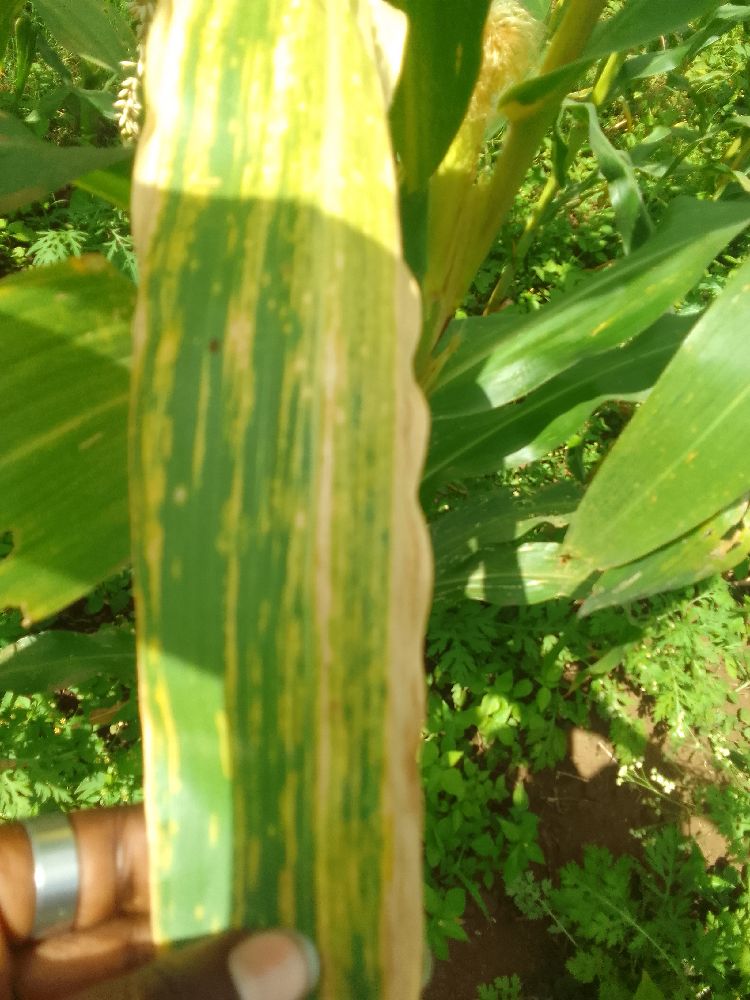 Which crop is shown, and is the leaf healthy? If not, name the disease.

maize, maize lethal necrosis
